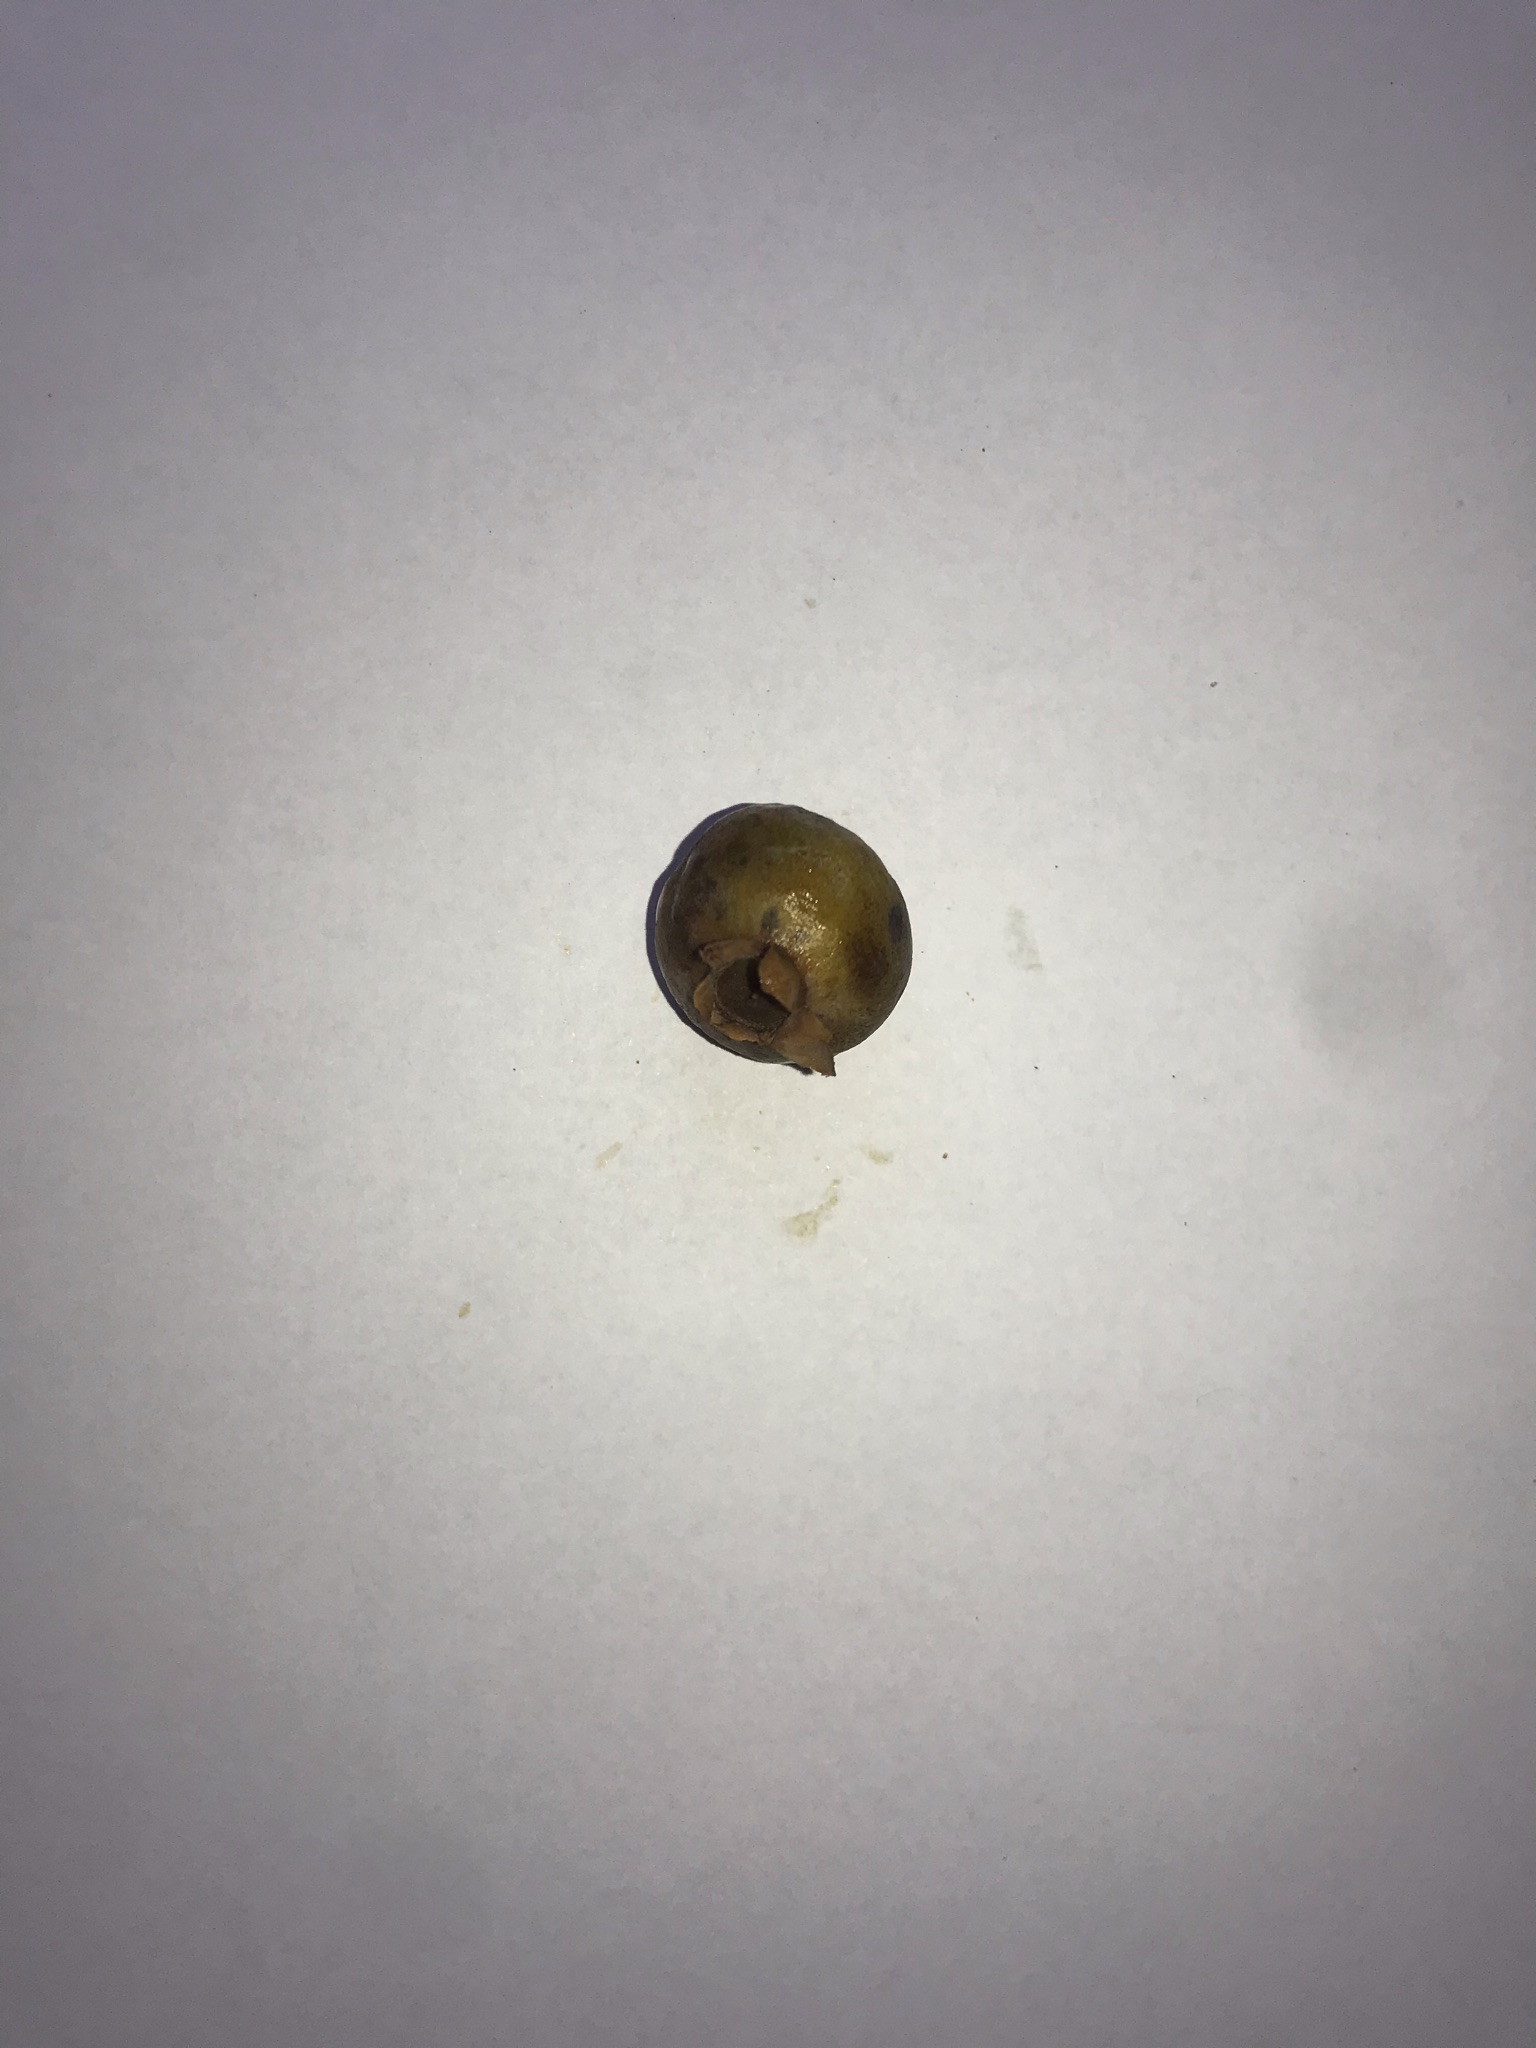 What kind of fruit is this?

gabiroba
